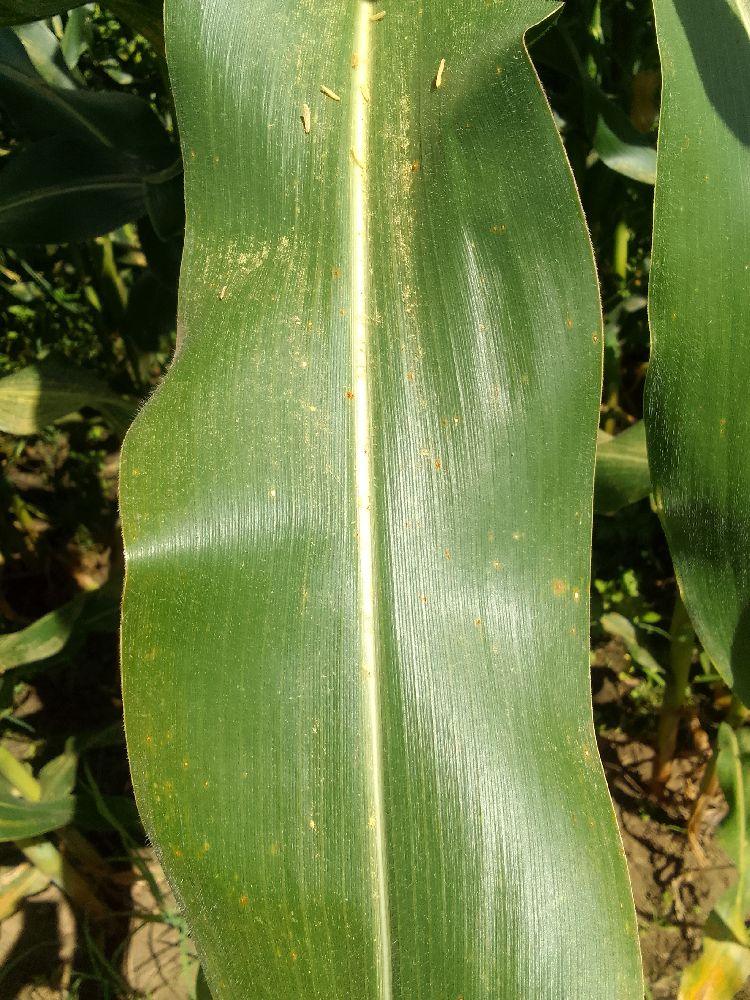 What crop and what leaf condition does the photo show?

maize, healthy
